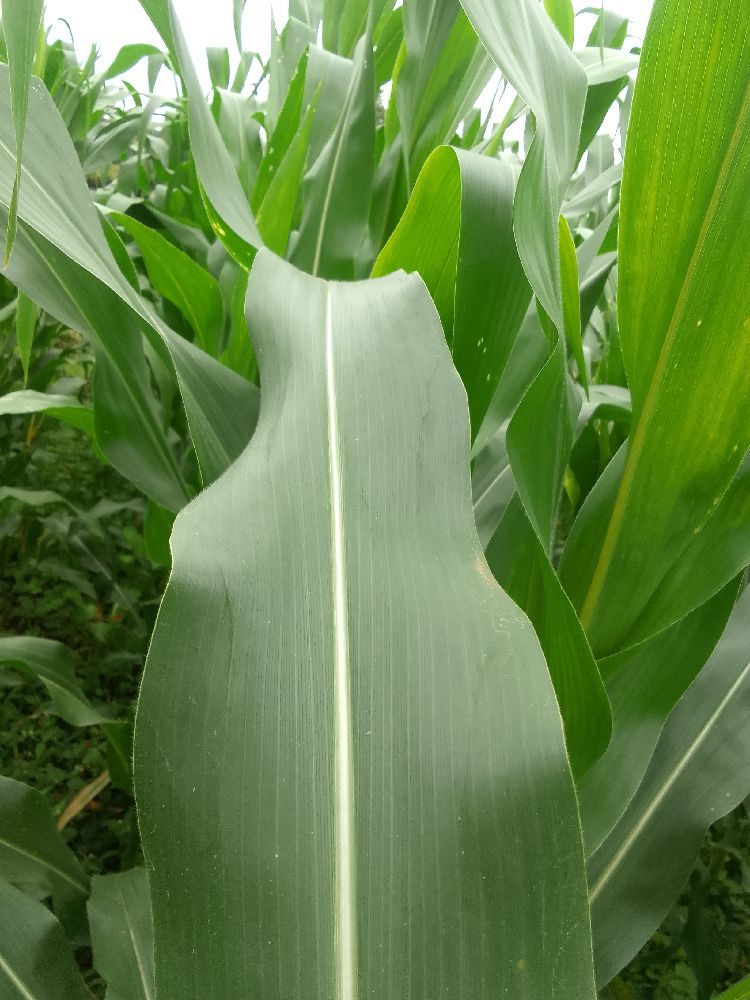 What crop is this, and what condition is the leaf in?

maize, healthy
